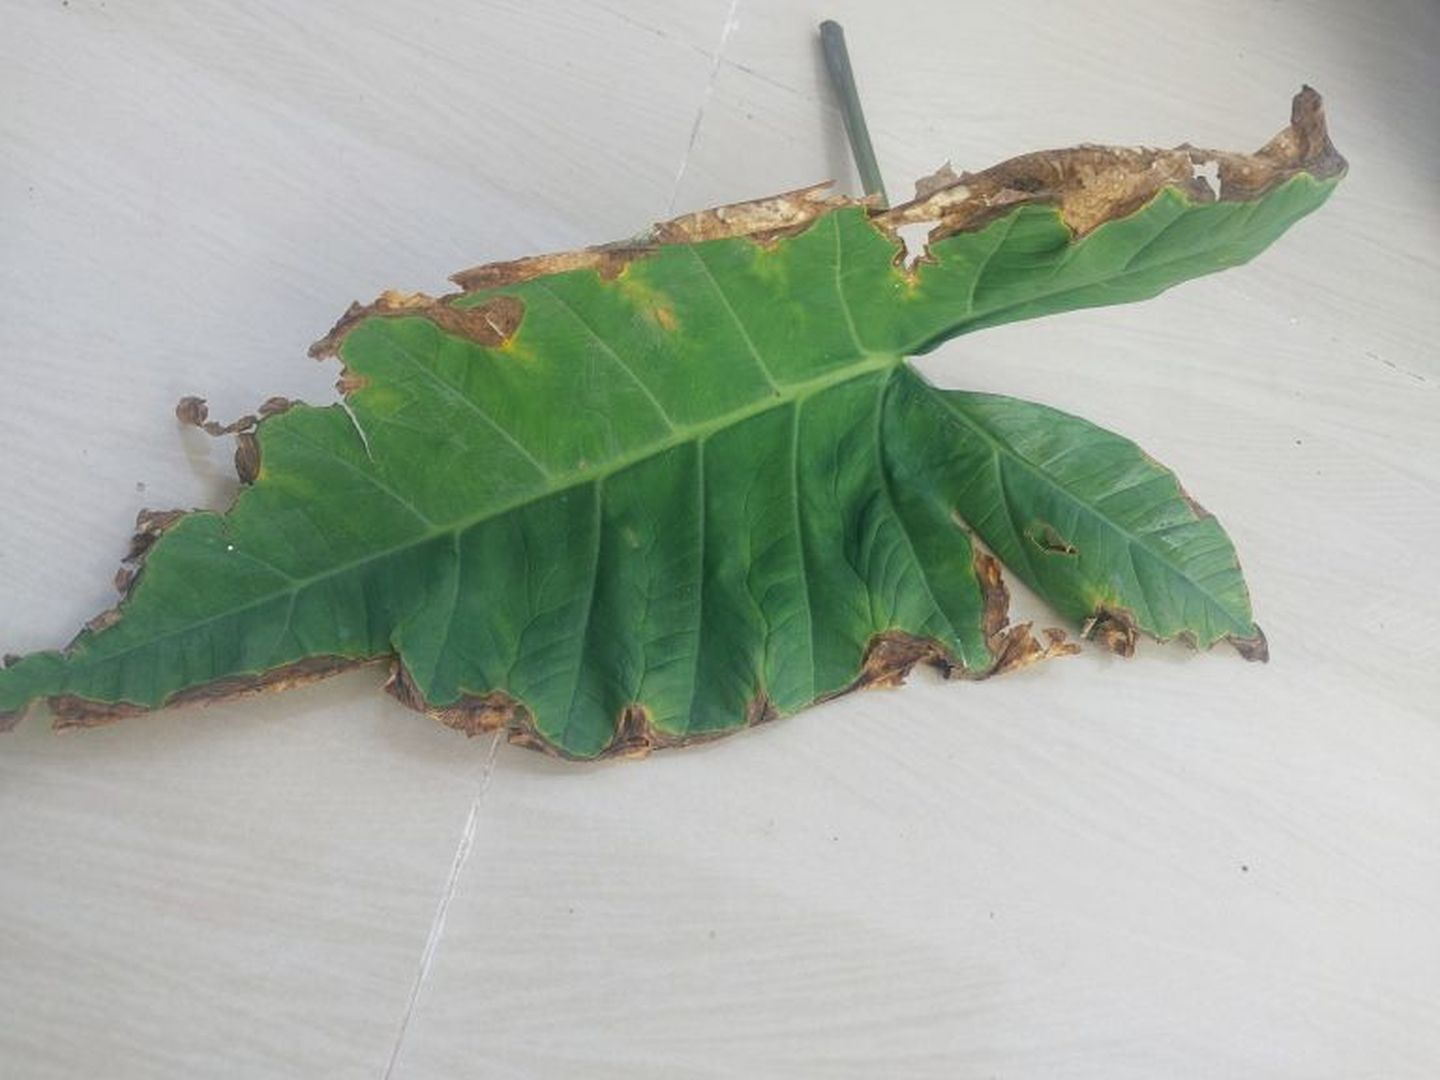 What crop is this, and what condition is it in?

taro, leaf blight
